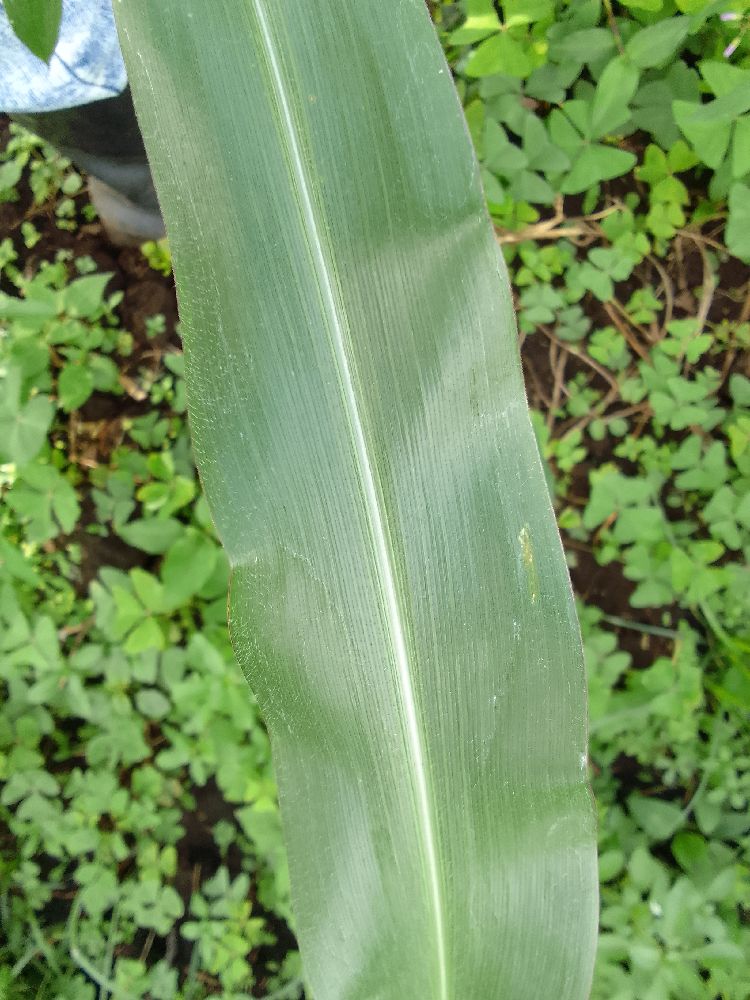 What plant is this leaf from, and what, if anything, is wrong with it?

maize, healthy
